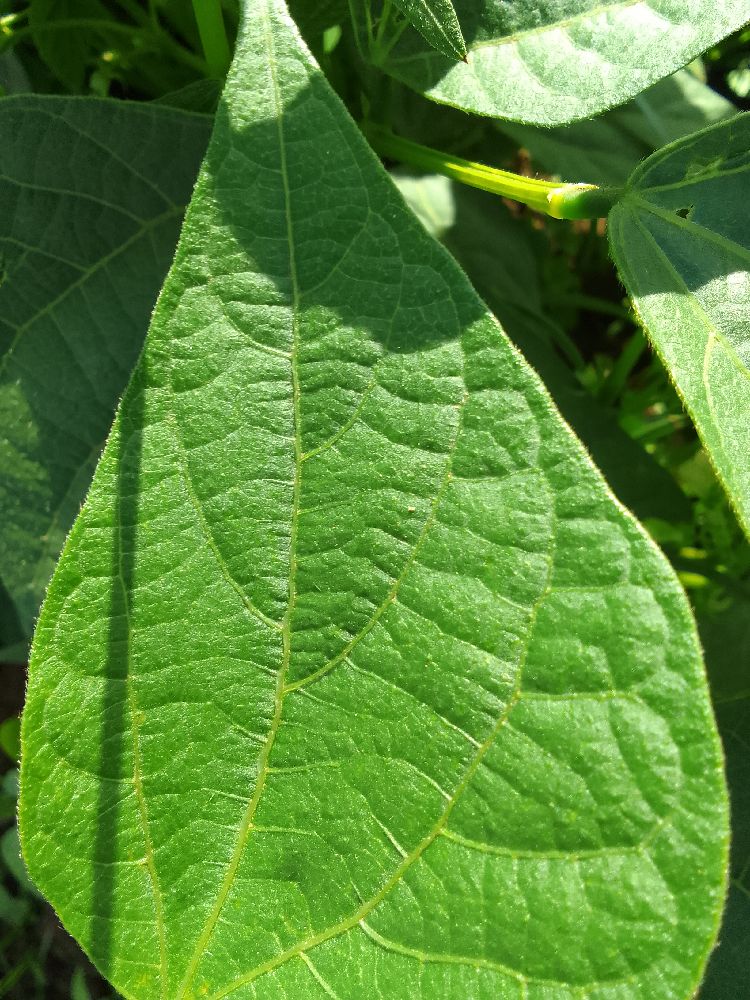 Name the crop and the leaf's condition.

common bean, healthy
